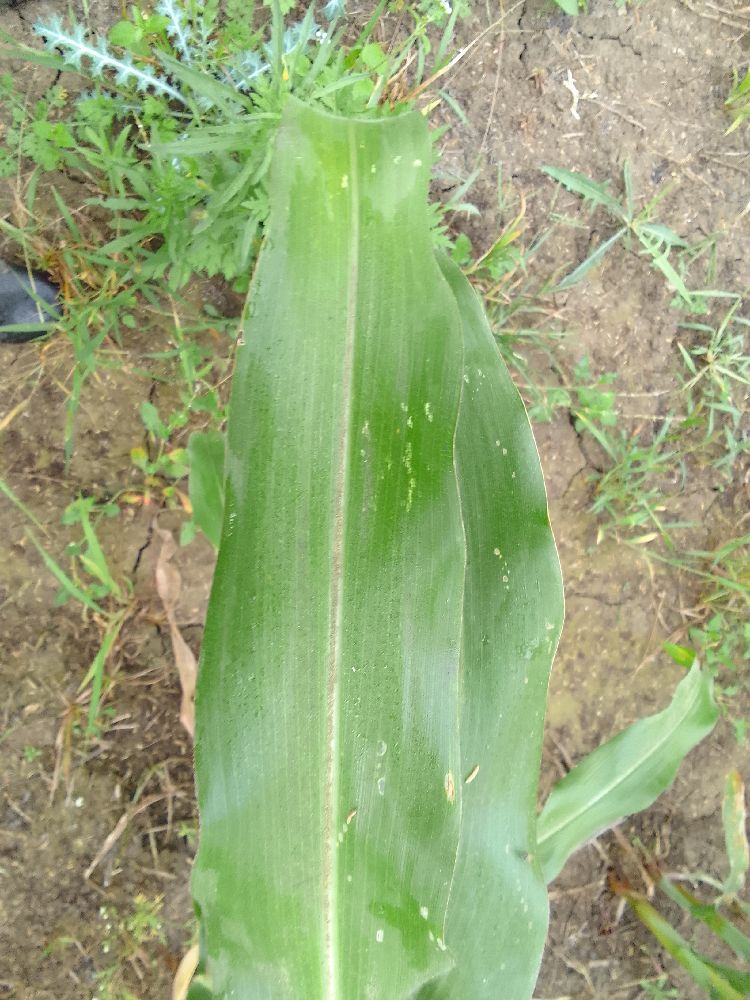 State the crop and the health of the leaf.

maize, healthy
